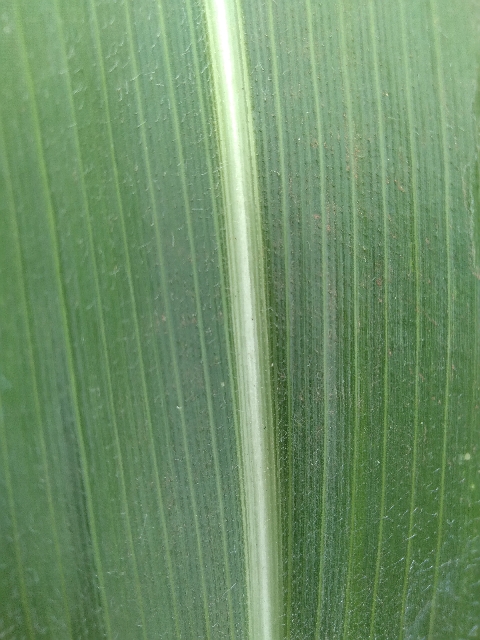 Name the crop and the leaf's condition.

maize, healthy
